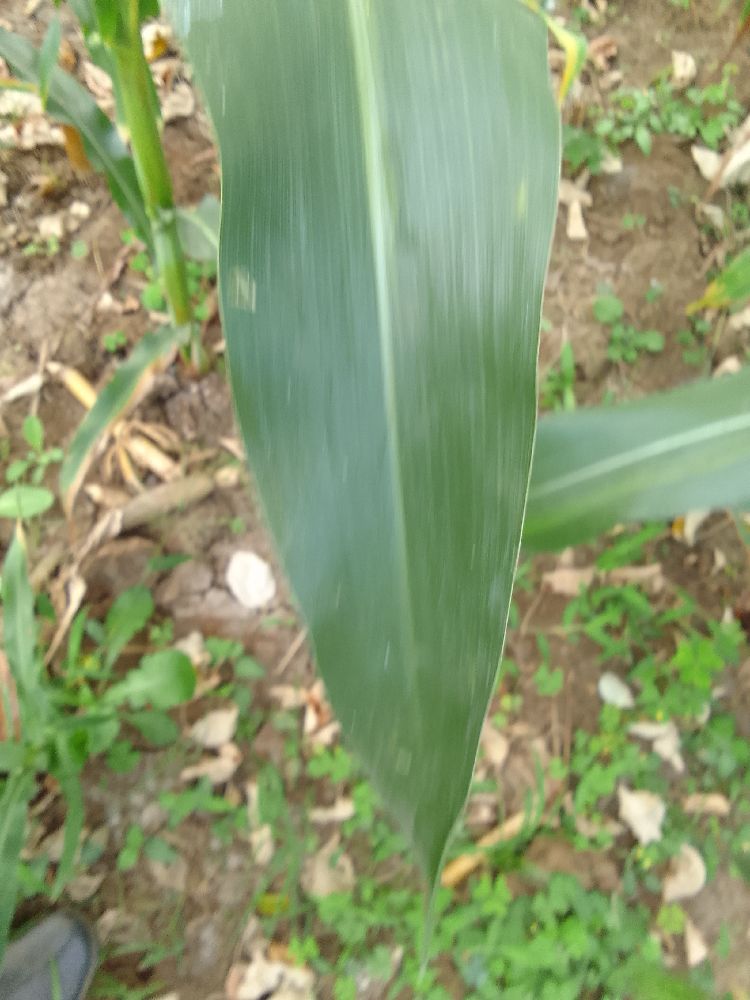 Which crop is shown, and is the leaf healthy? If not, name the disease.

maize, healthy
